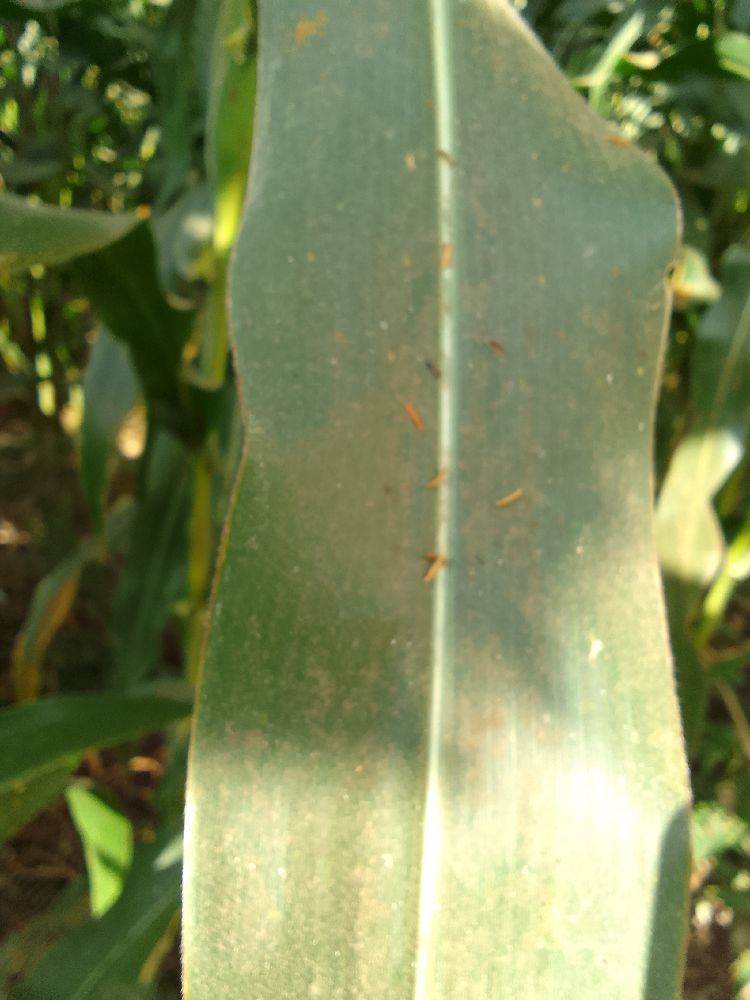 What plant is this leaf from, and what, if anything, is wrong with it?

maize, healthy
